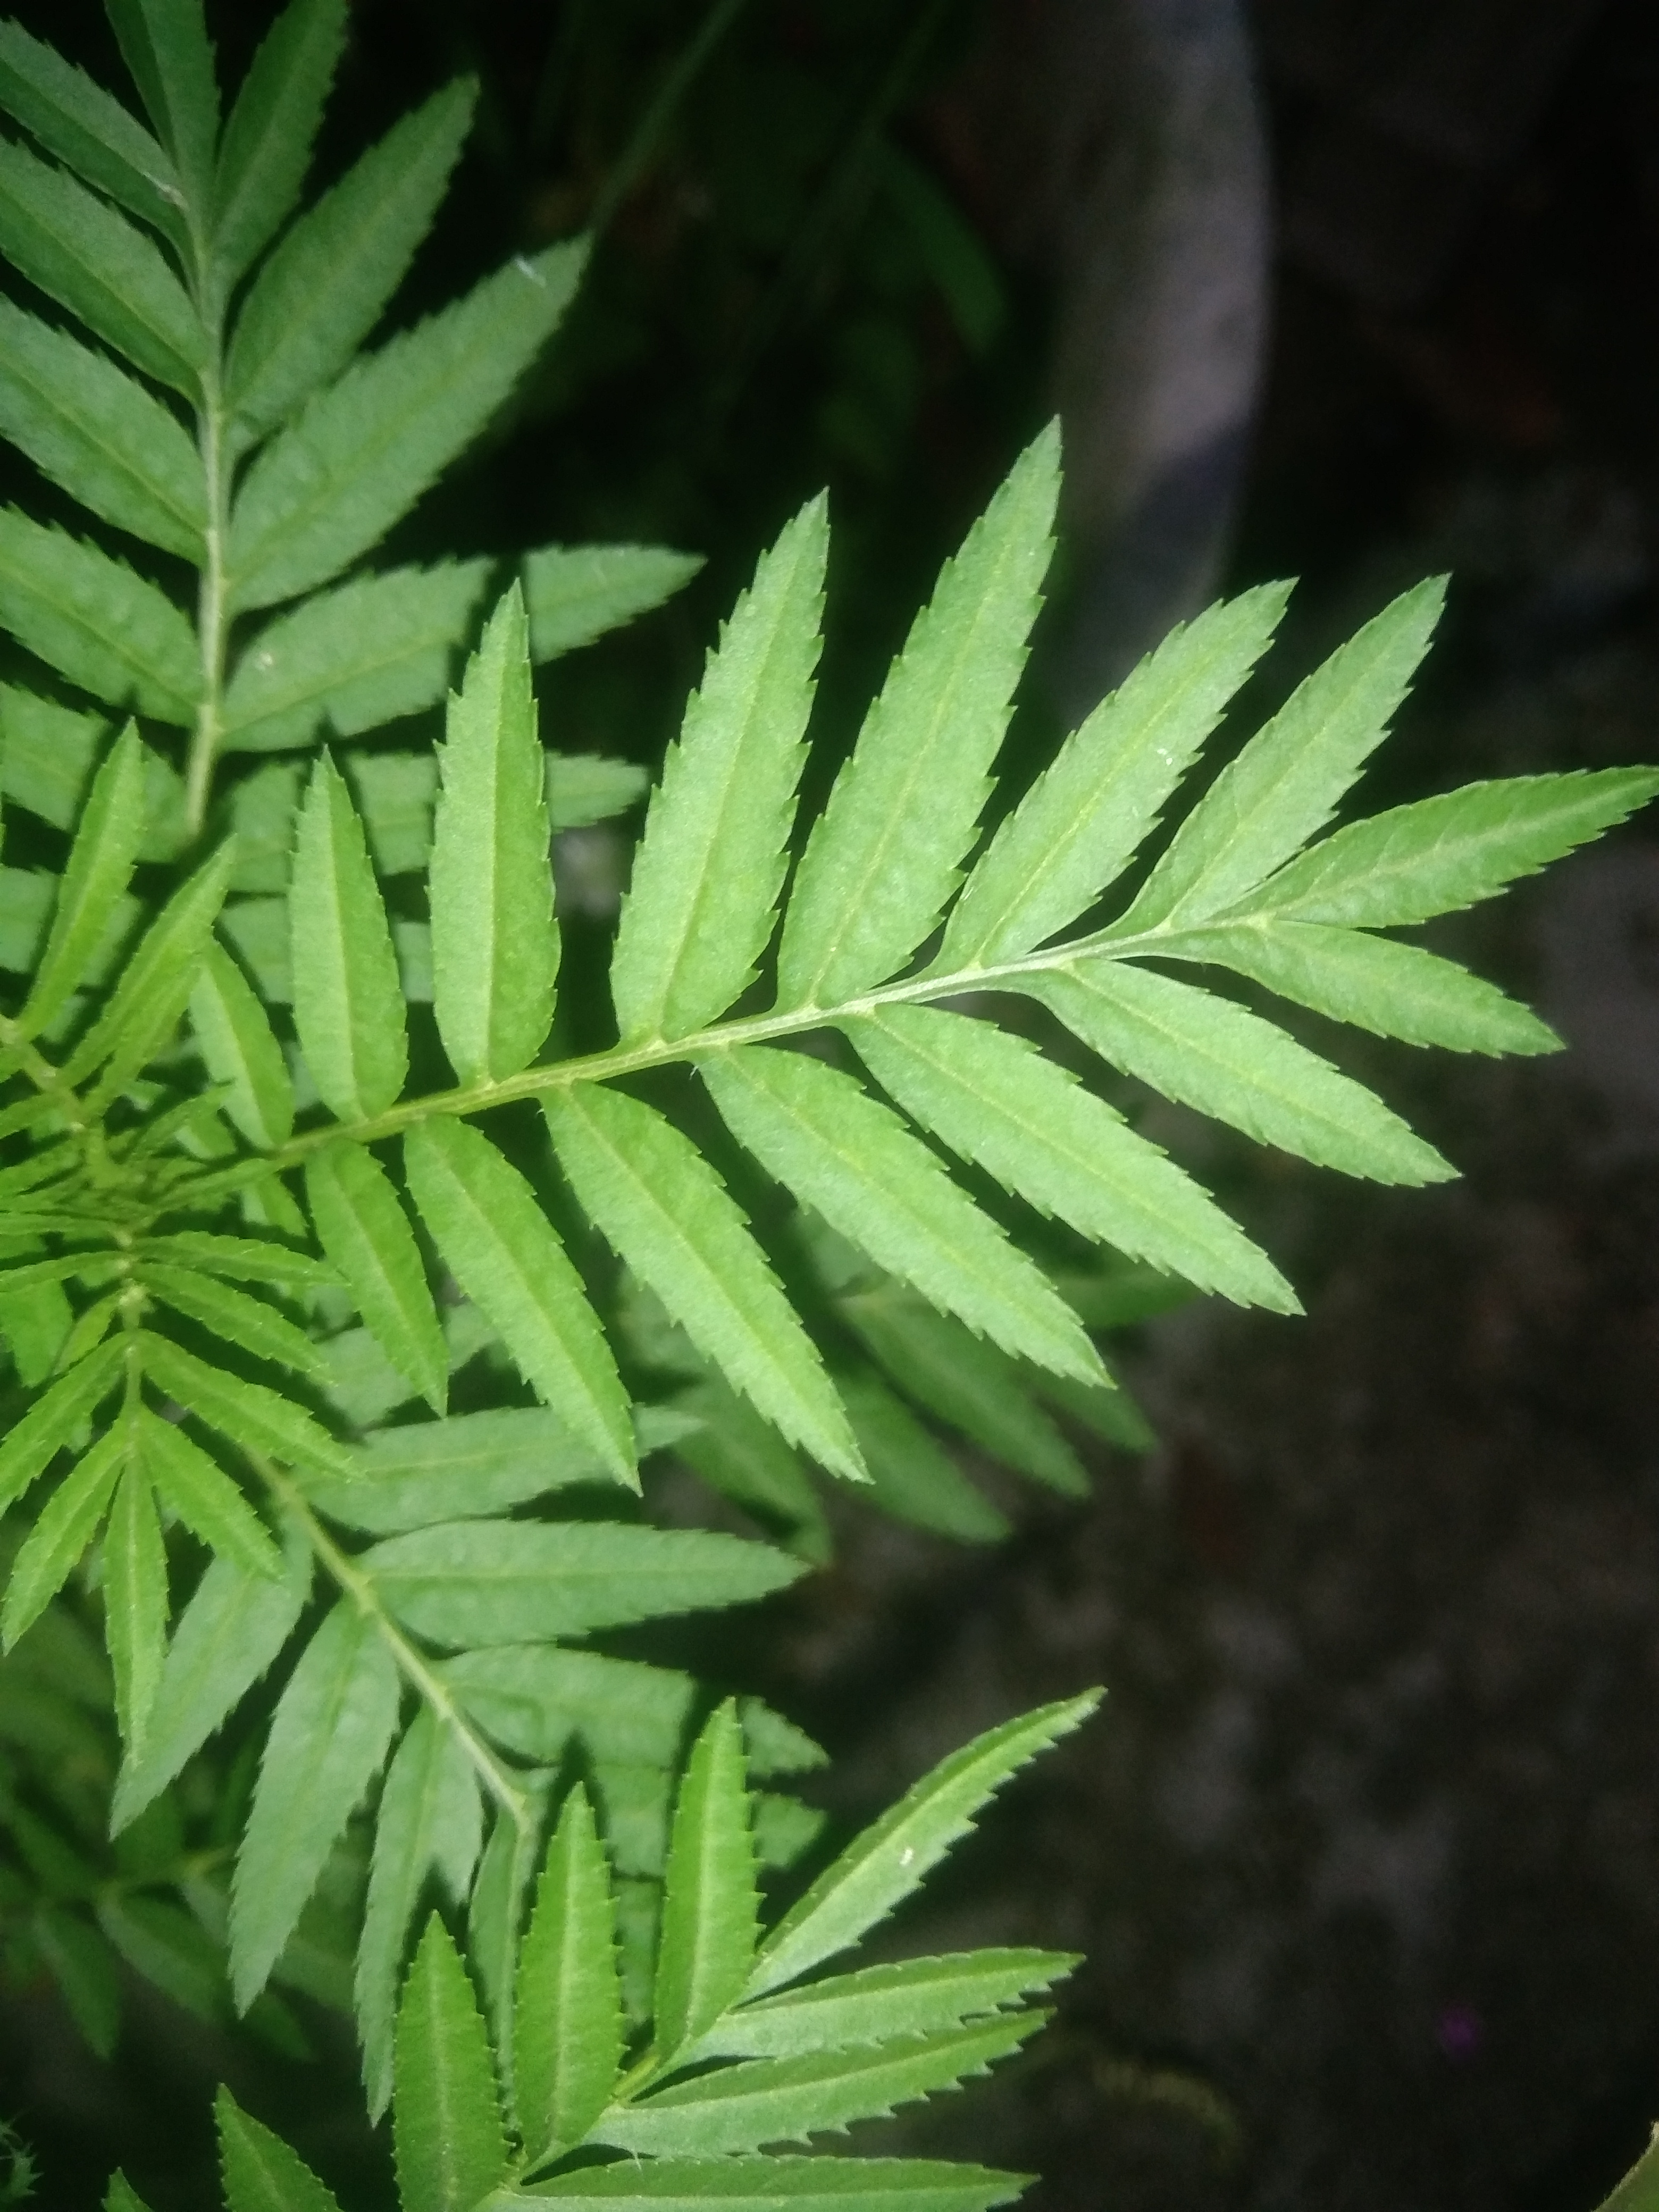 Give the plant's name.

marigold
